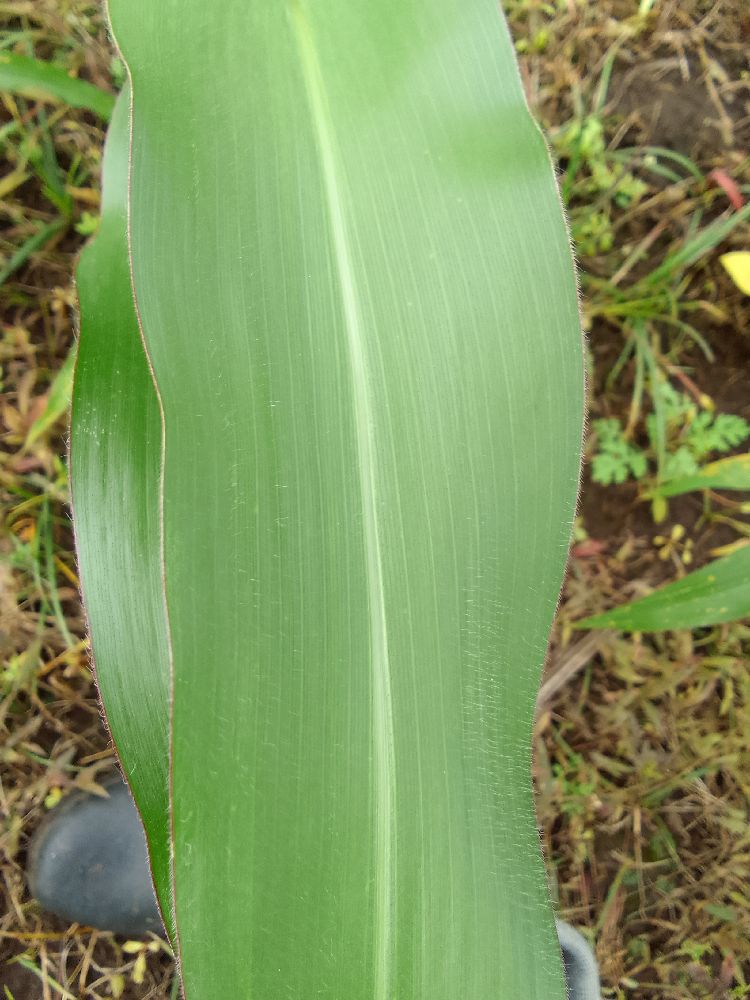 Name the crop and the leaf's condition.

maize, healthy
